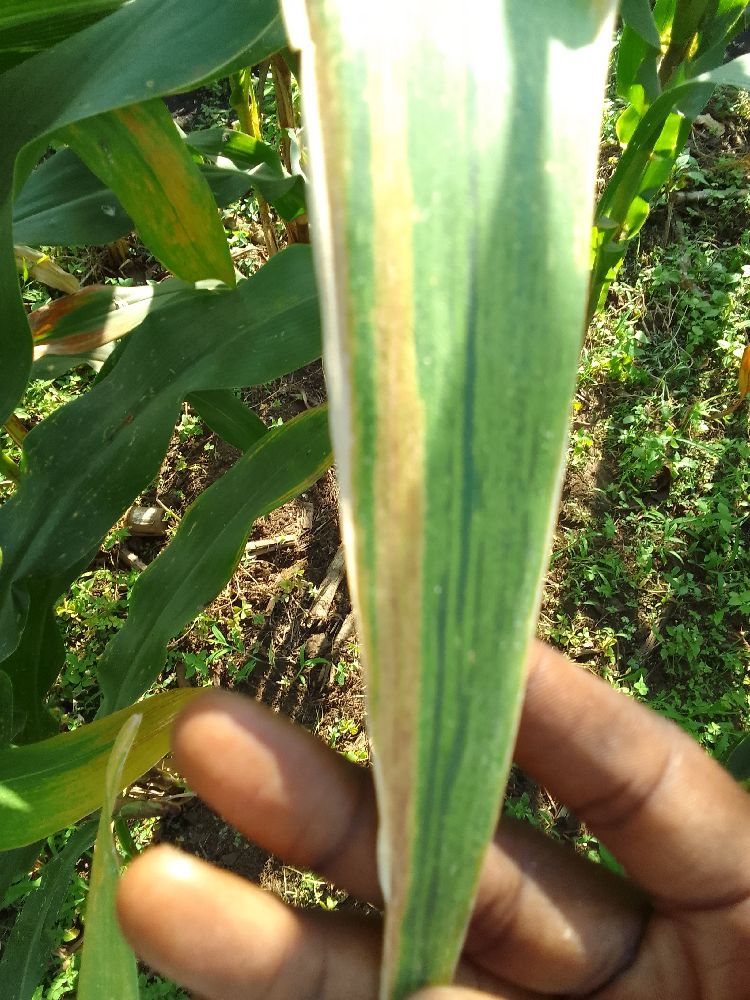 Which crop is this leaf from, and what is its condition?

maize, maize lethal necrosis
